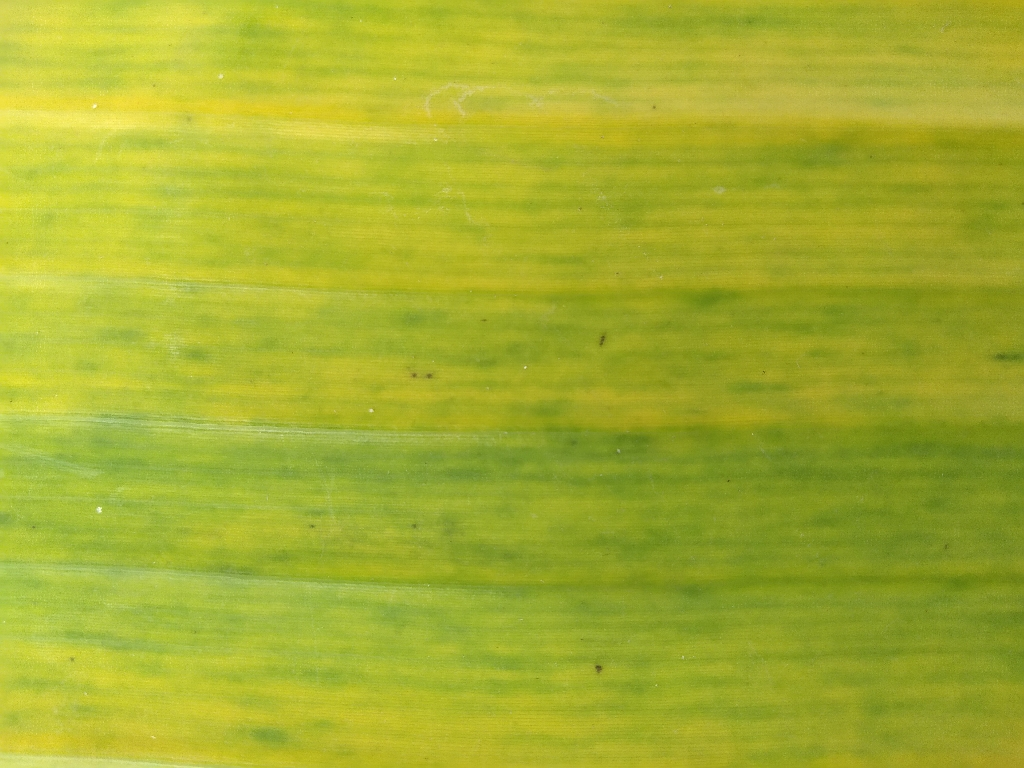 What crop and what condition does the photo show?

banana, fusarium wilt race 1
